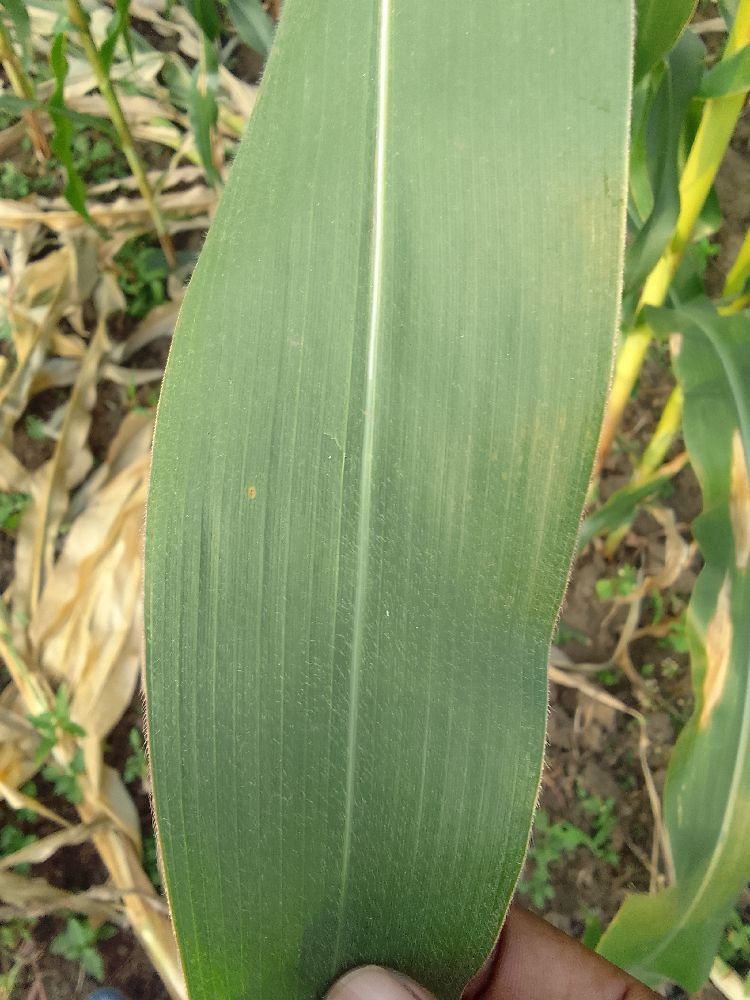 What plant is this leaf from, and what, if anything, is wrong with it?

maize, healthy
